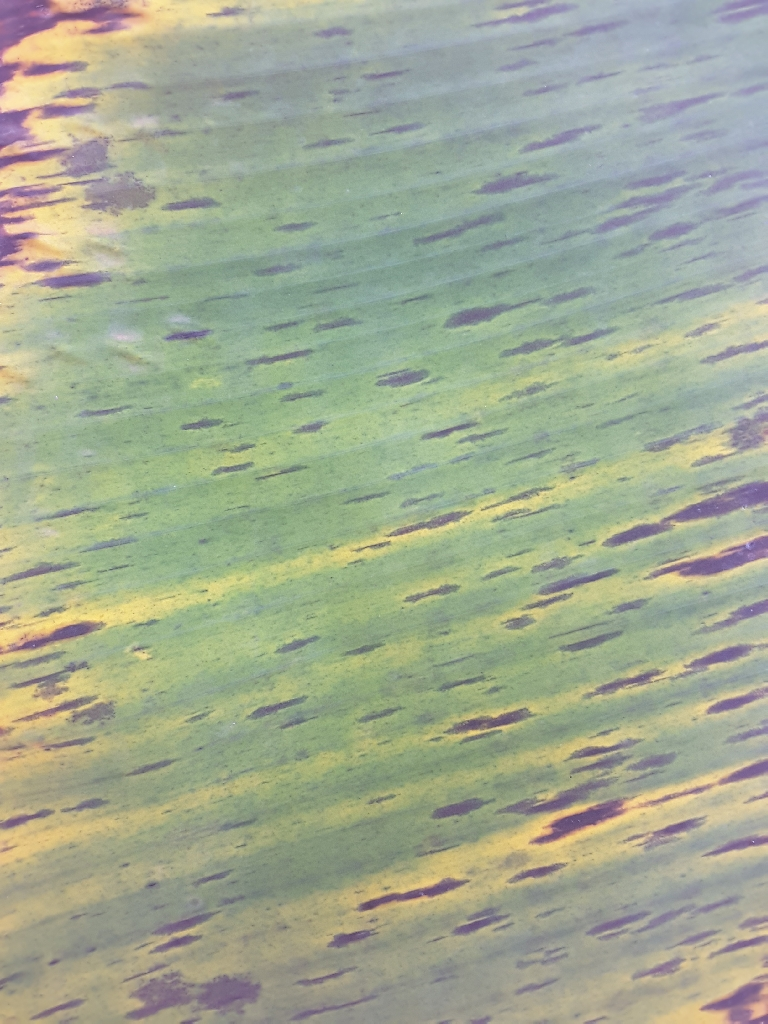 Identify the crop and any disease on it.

banana, black sigatoka
